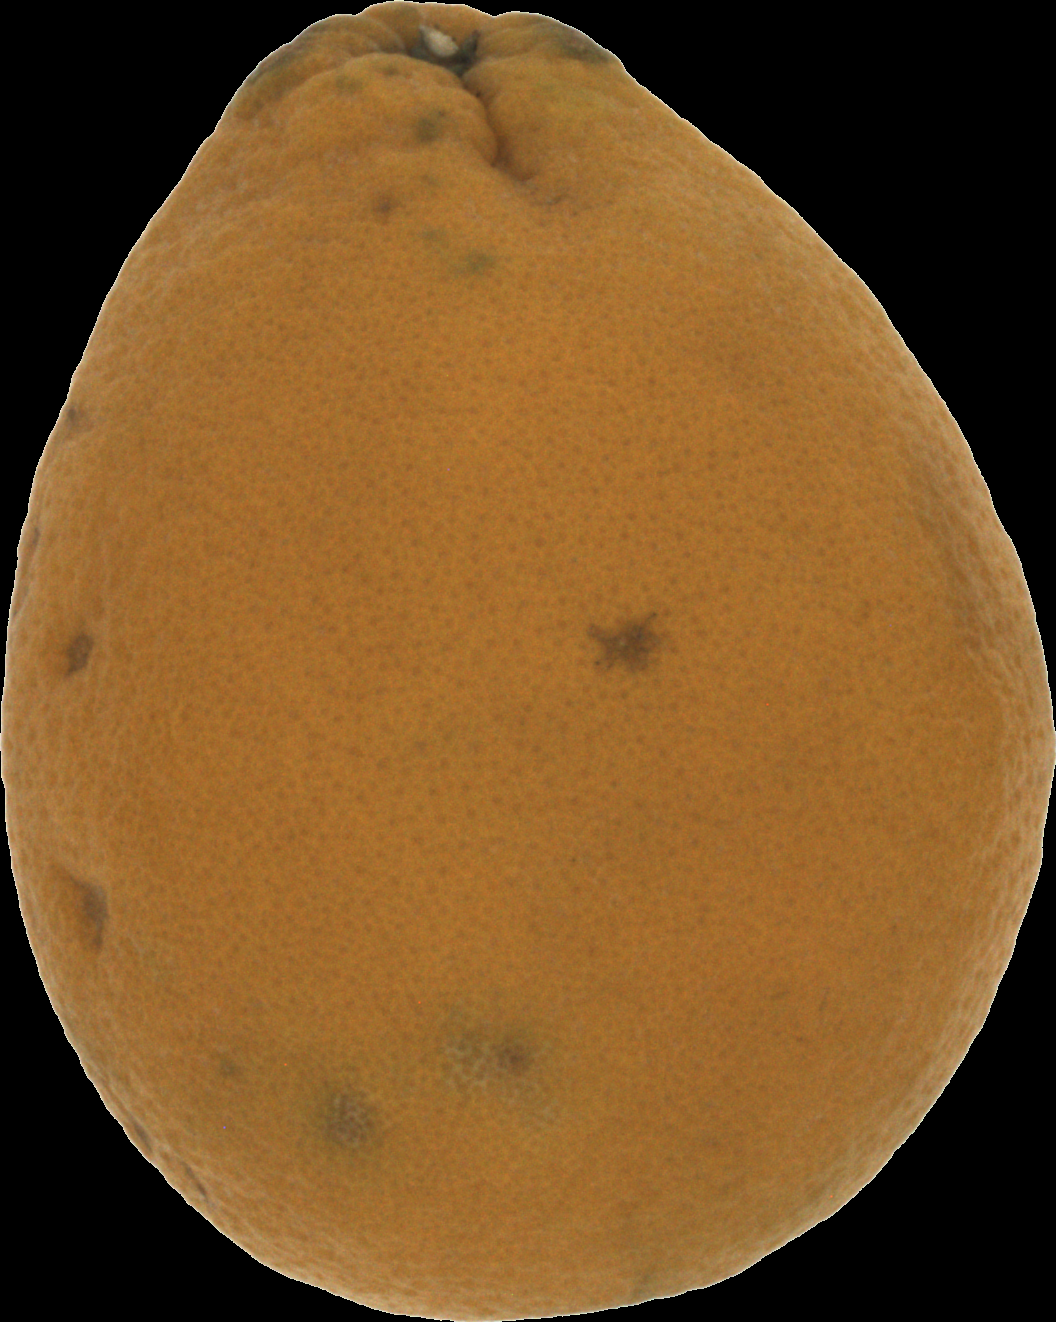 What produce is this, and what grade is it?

orange, bad
